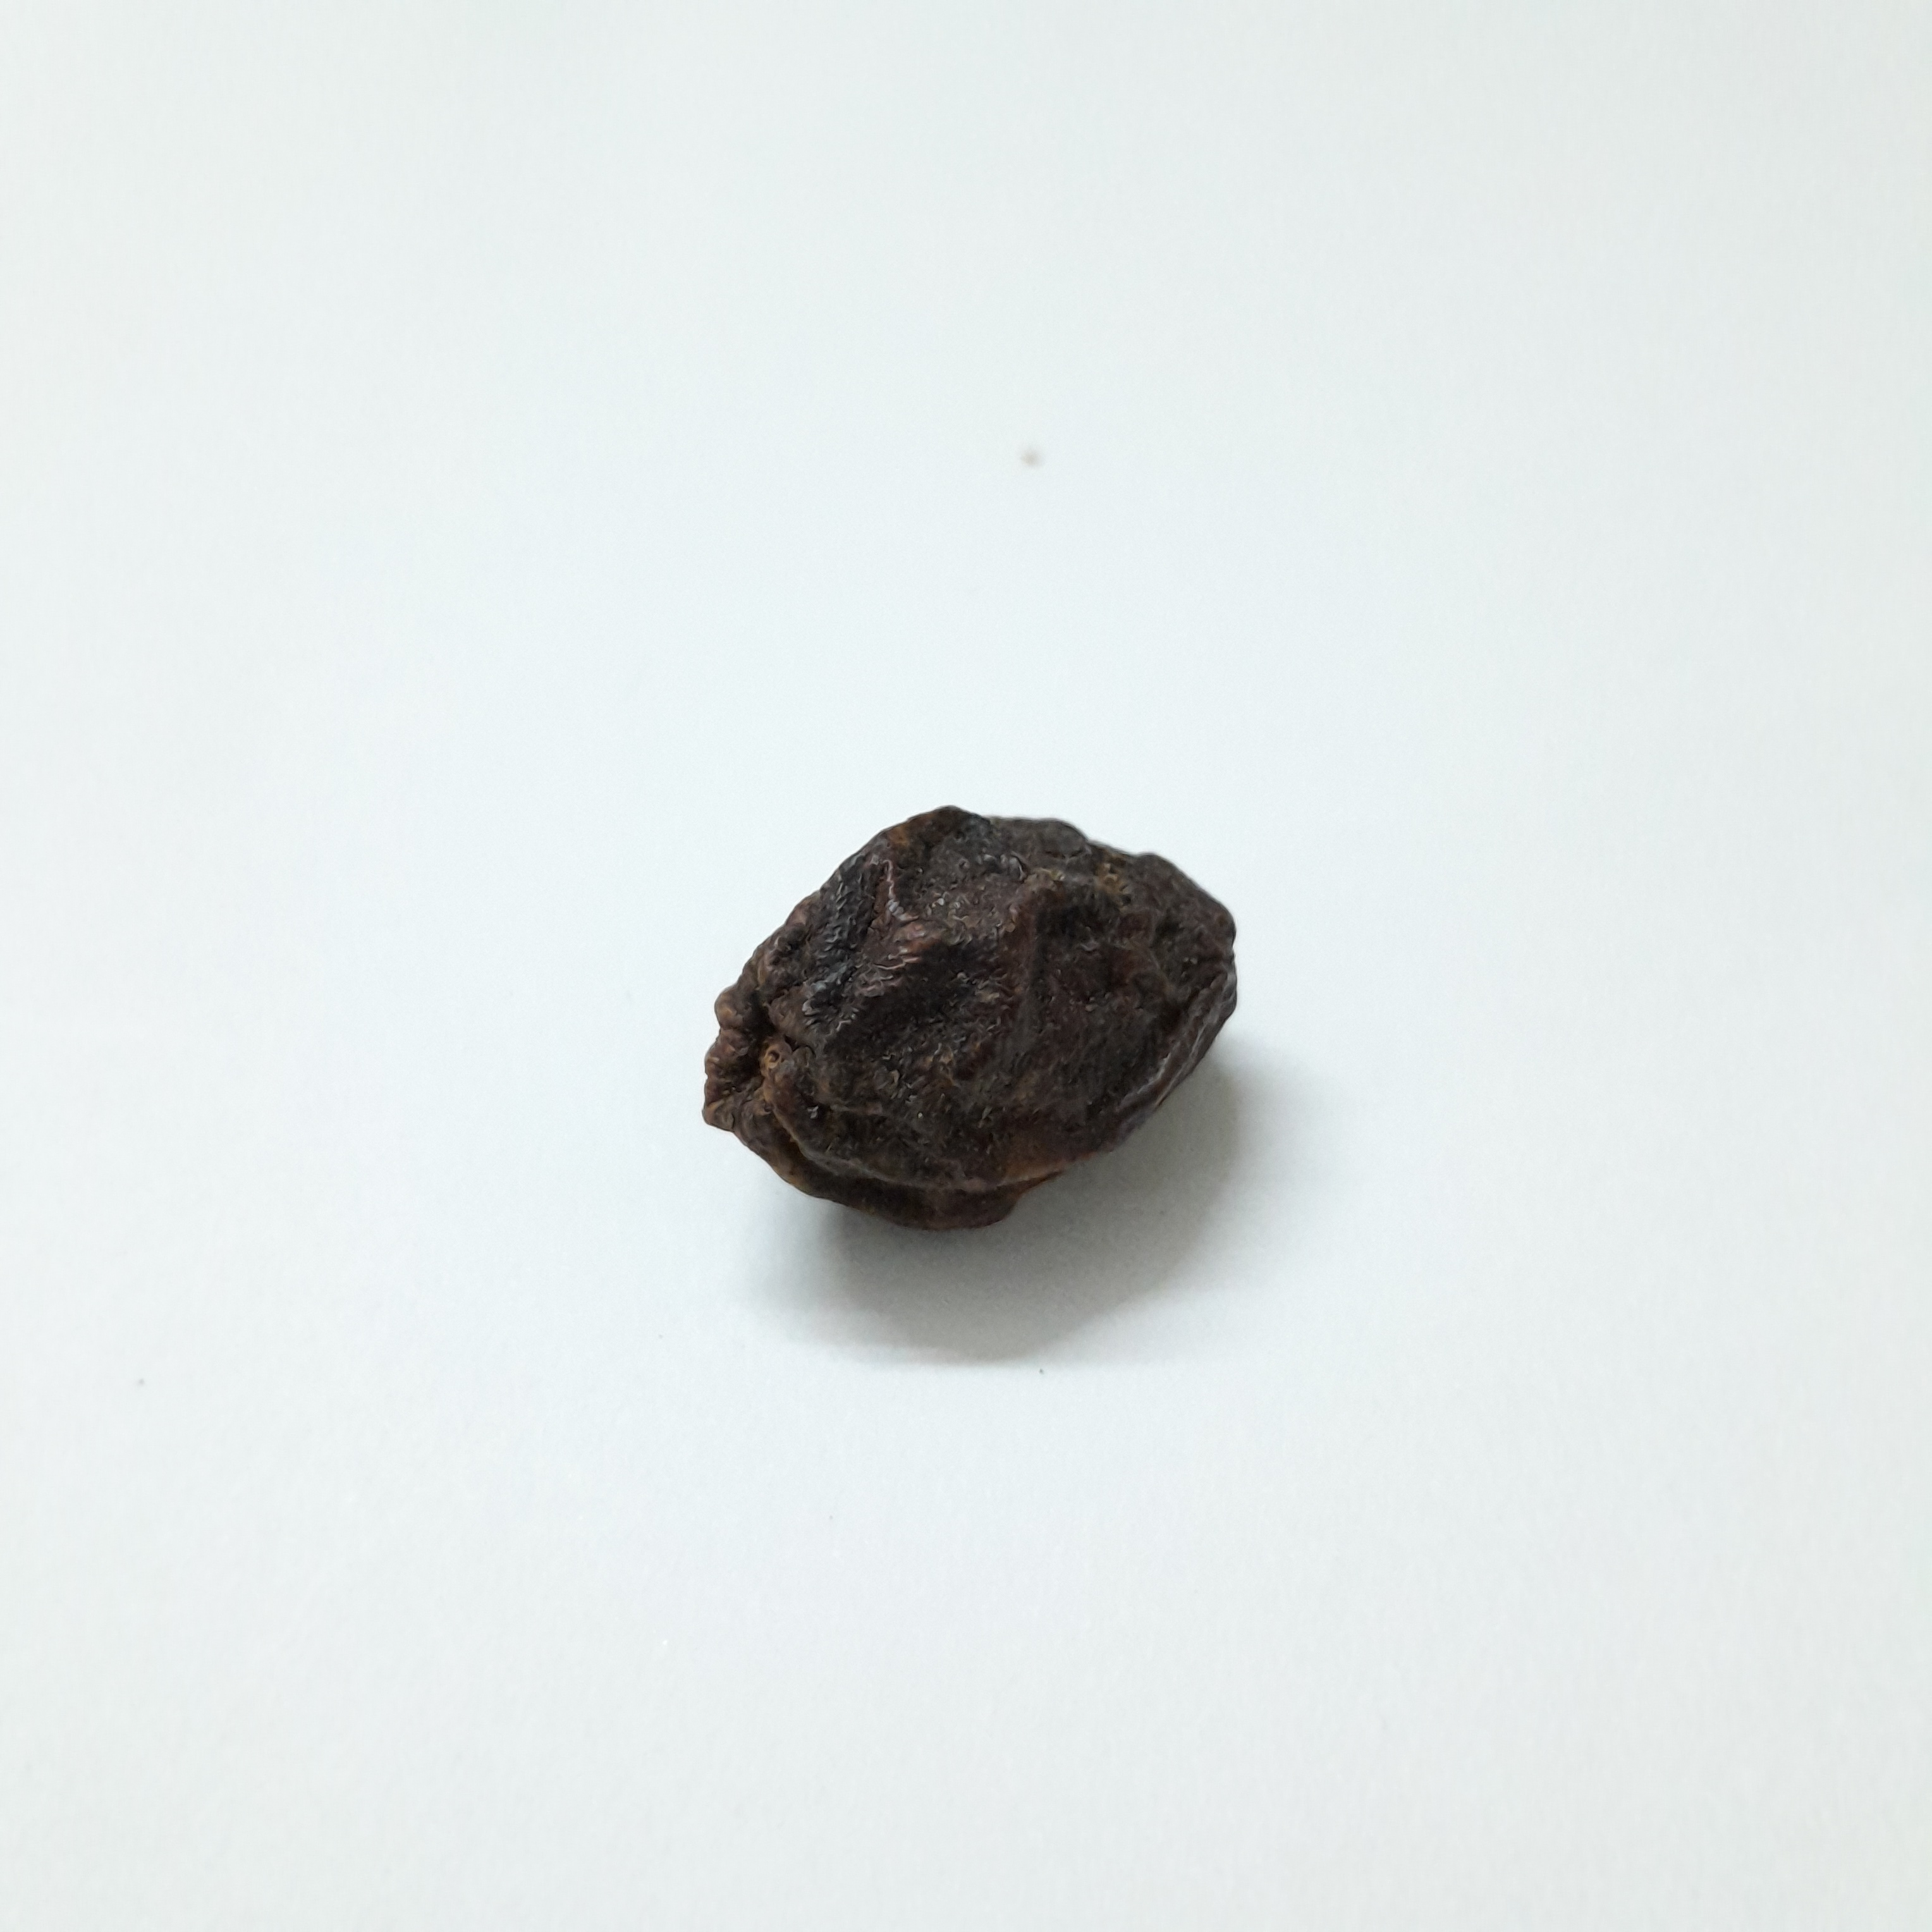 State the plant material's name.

kadukharik
